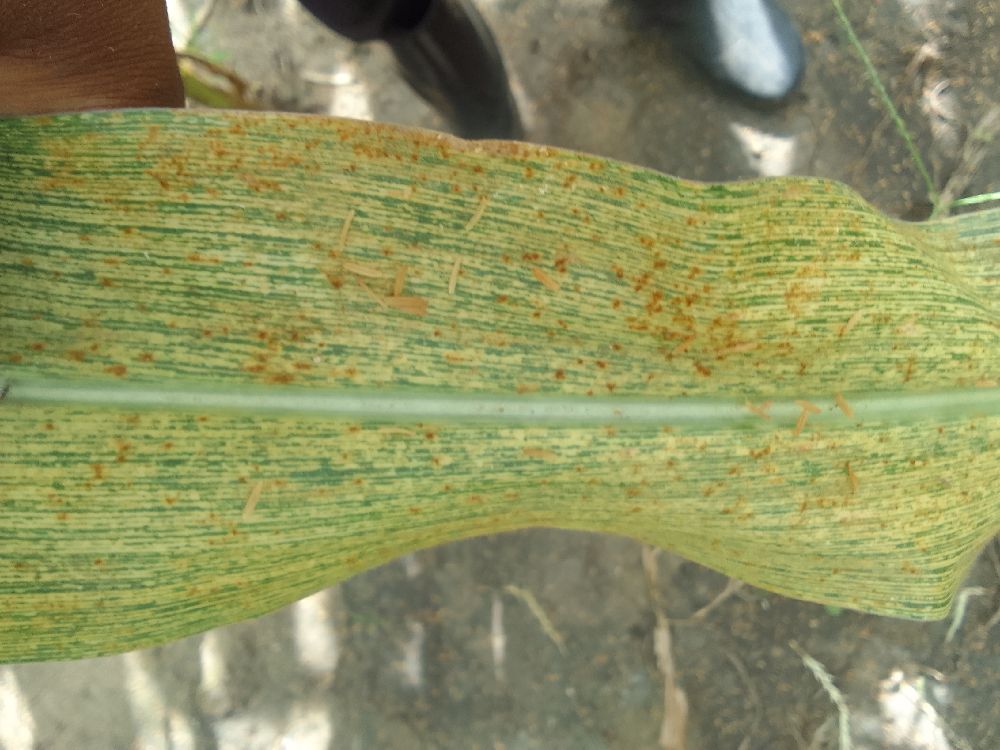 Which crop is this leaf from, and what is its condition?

maize, maize streak virus
